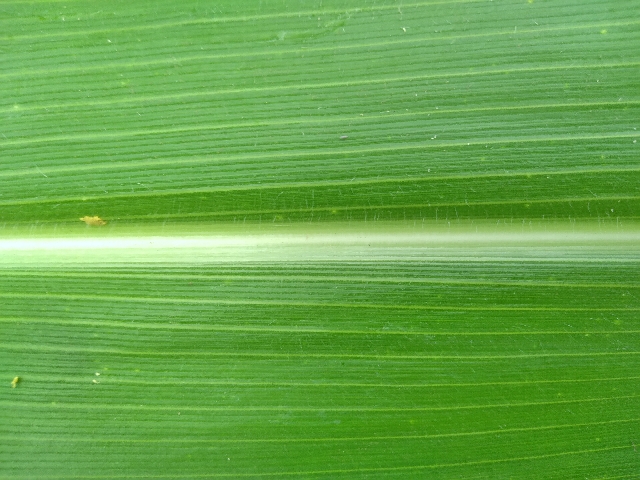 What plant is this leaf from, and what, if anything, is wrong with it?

maize, healthy
